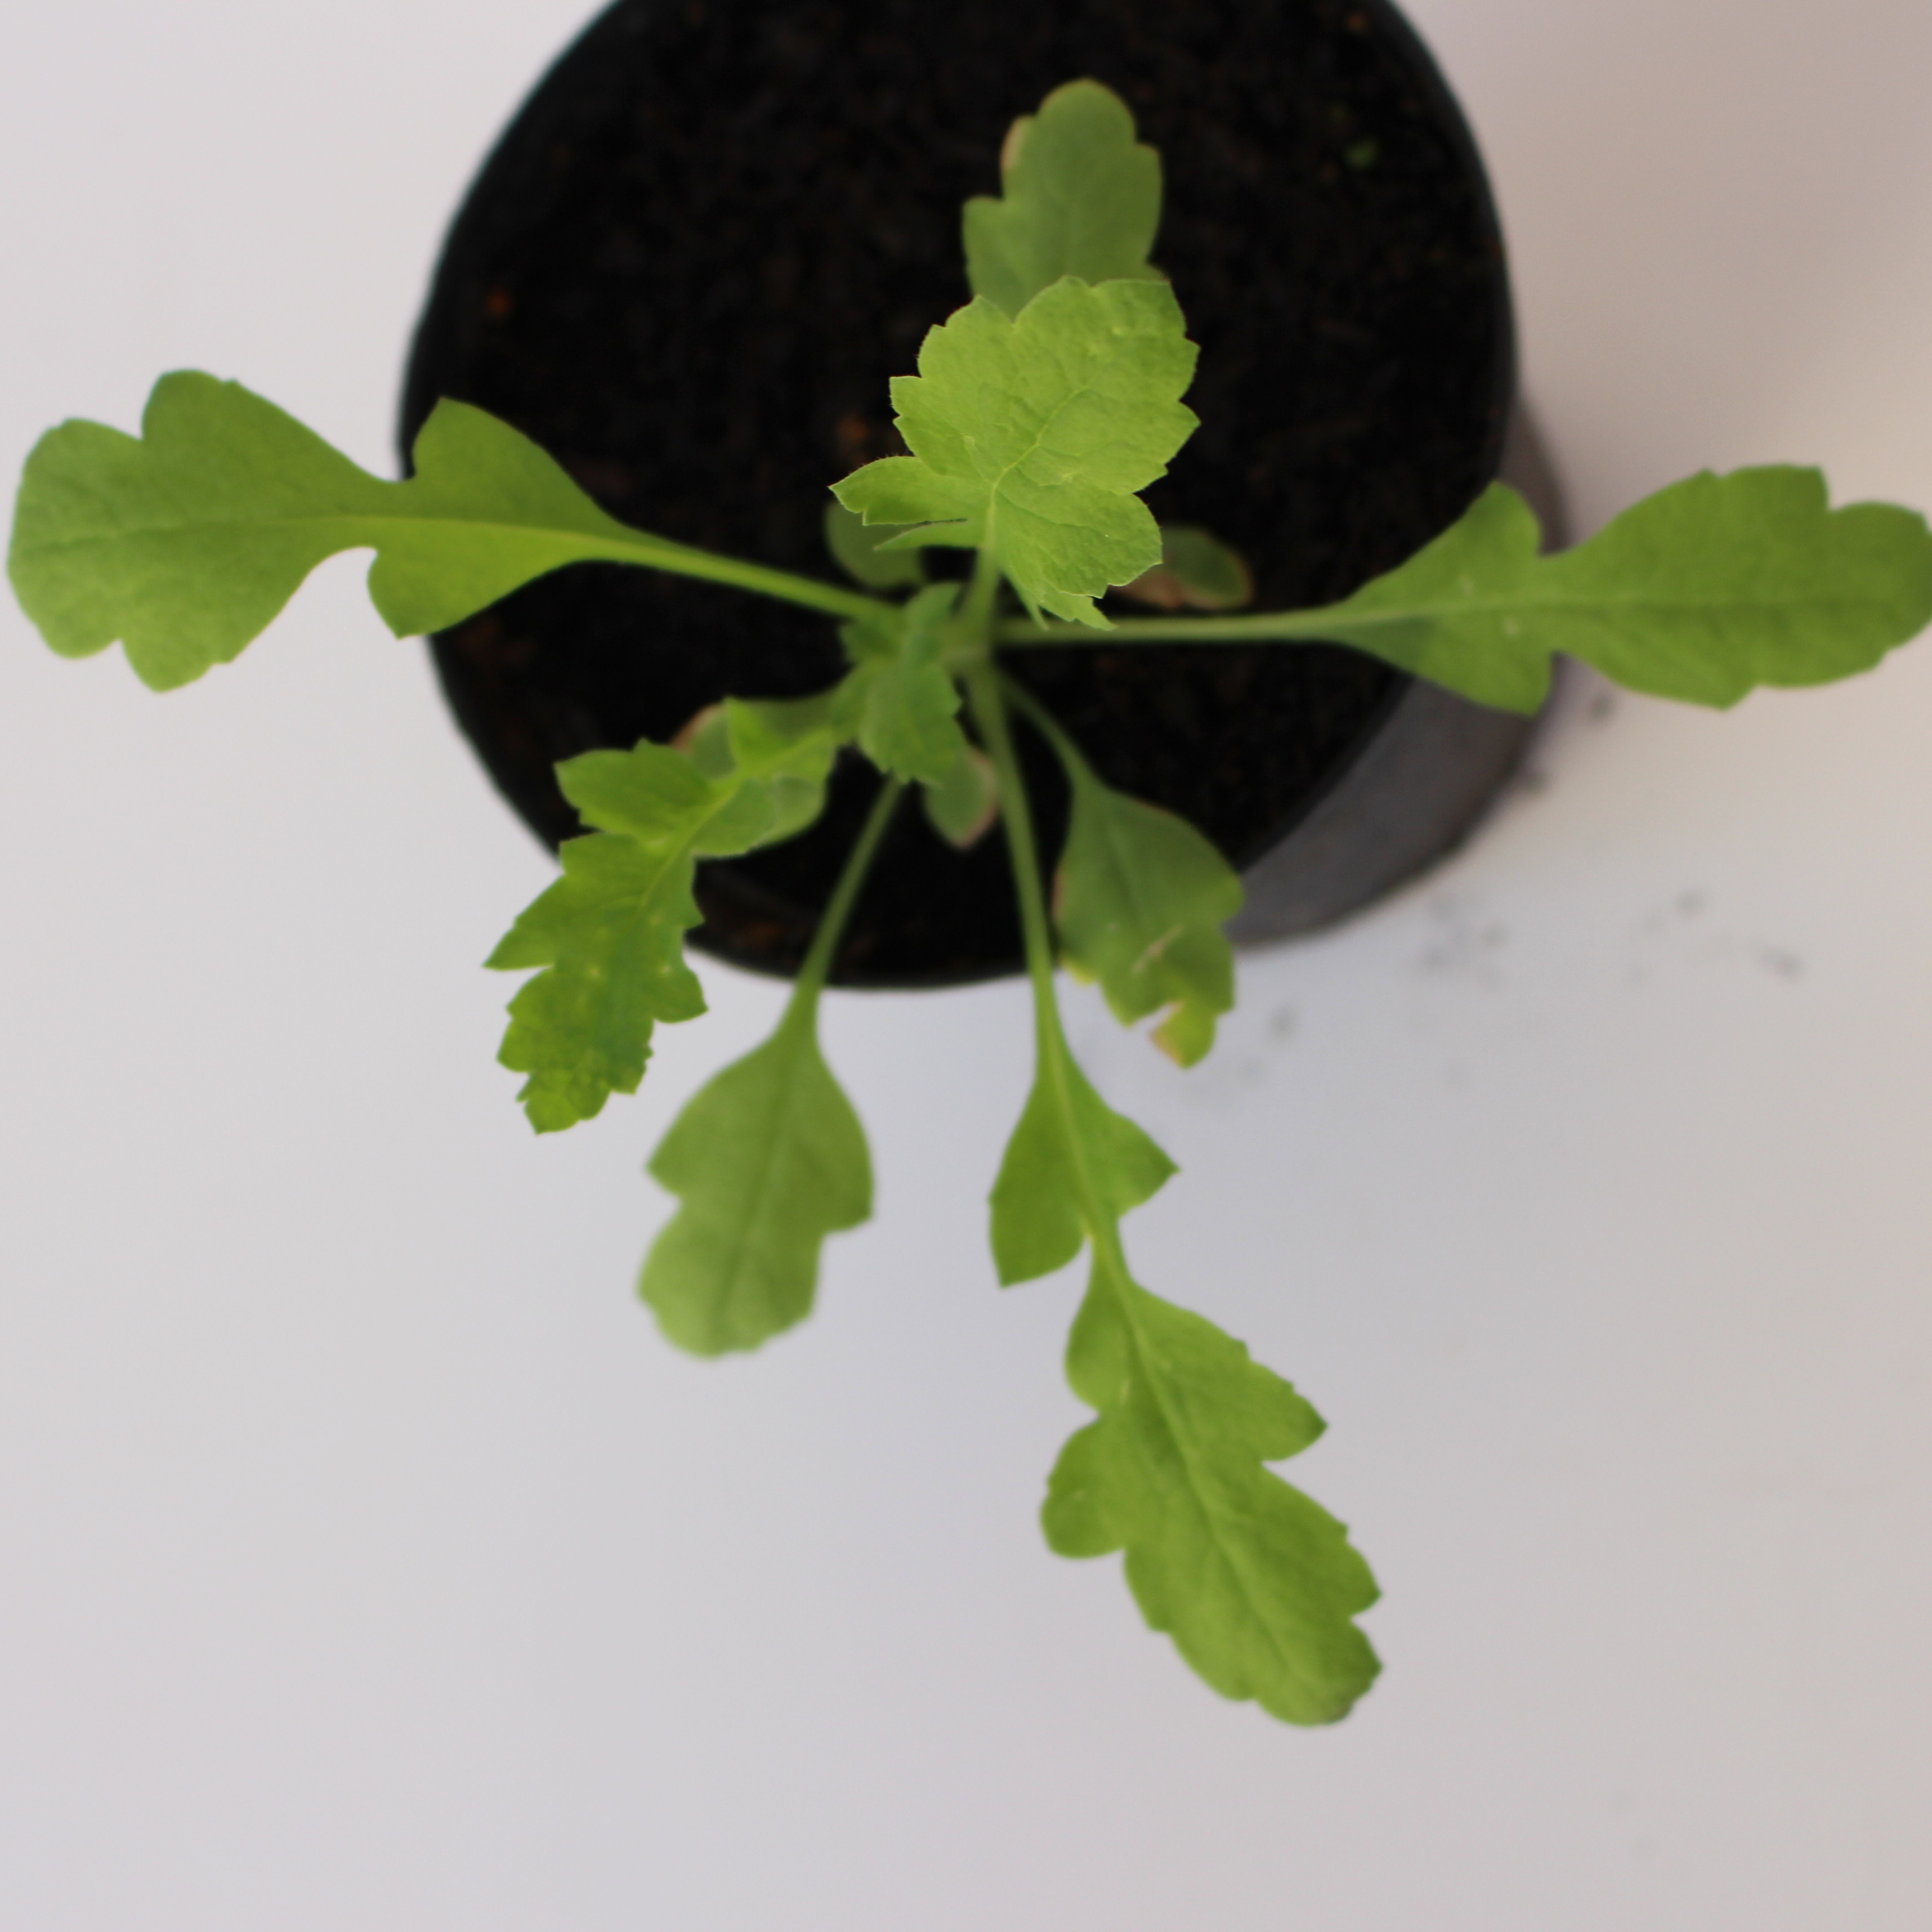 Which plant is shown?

Papaver rhoeas
